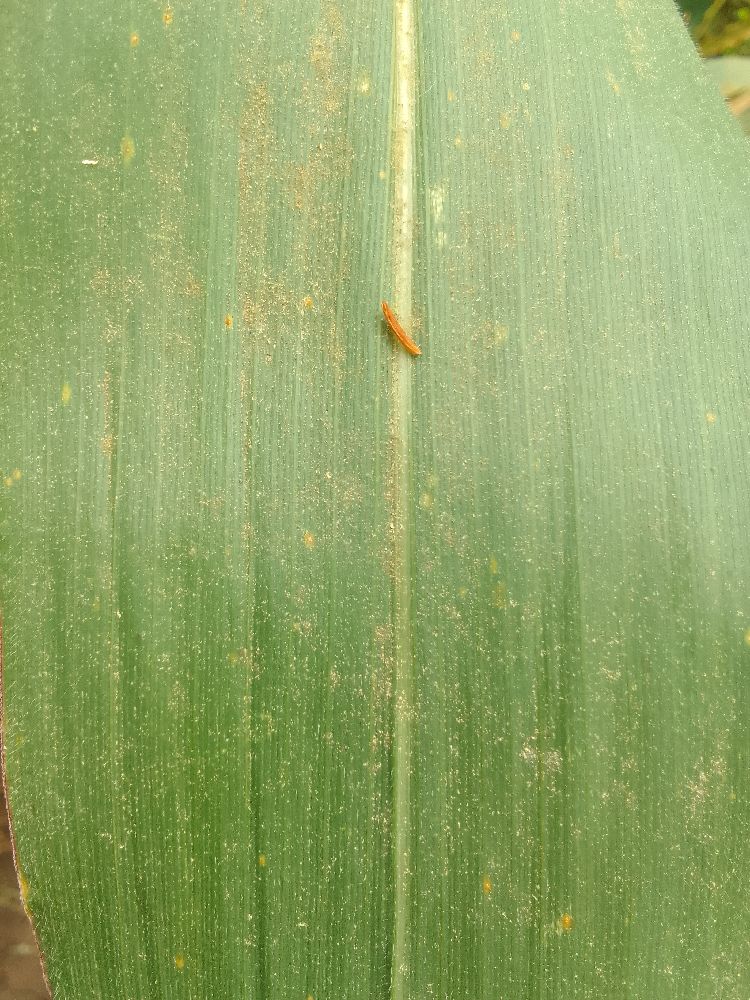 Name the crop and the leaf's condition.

maize, healthy
